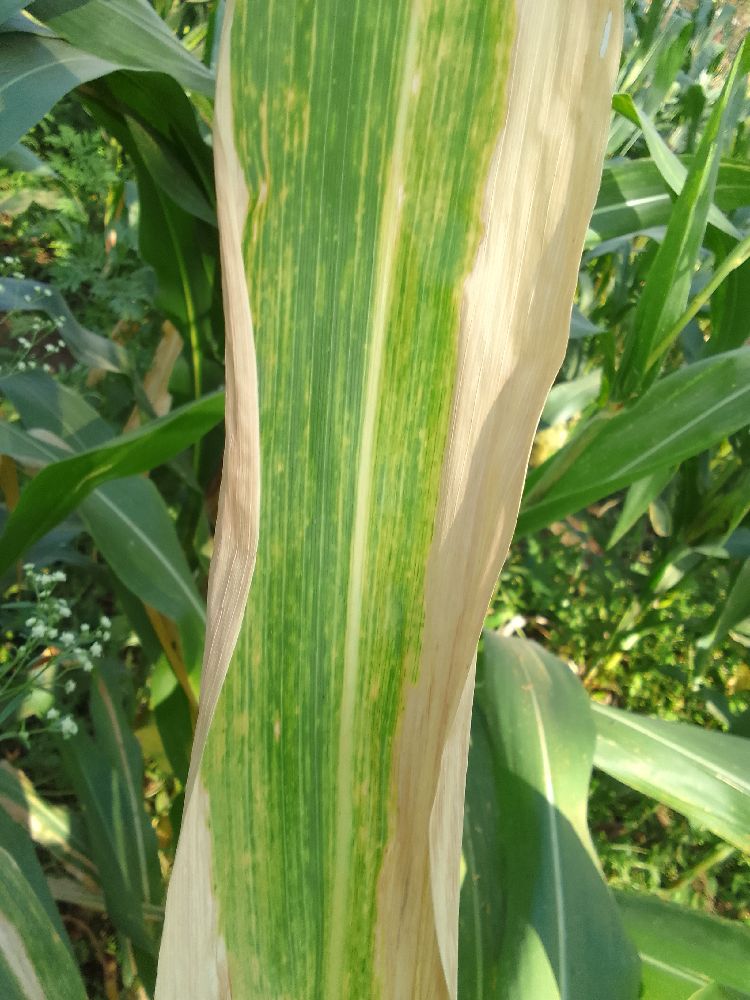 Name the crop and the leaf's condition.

maize, maize lethal necrosis
